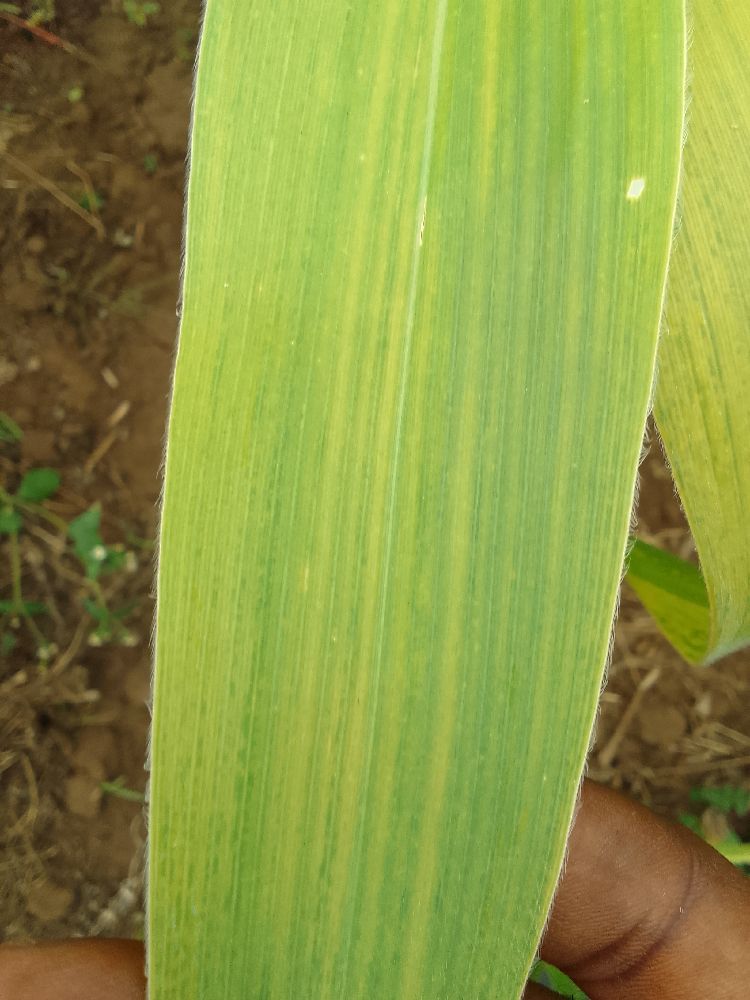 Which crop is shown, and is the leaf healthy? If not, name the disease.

maize, maize lethal necrosis
